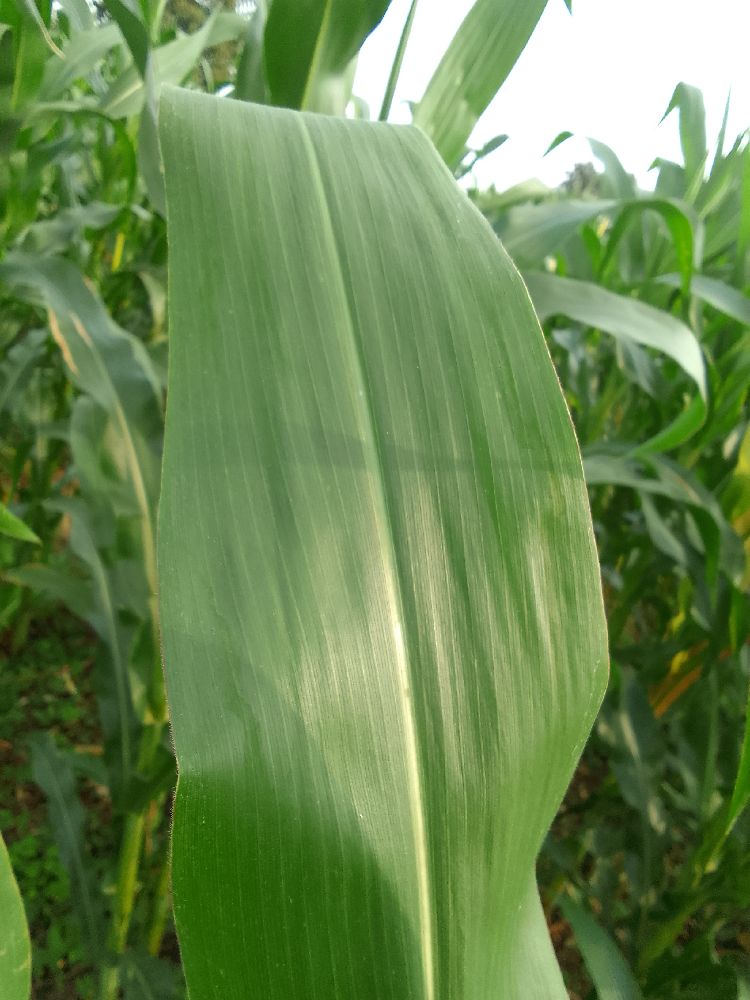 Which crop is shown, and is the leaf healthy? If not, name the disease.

maize, healthy
